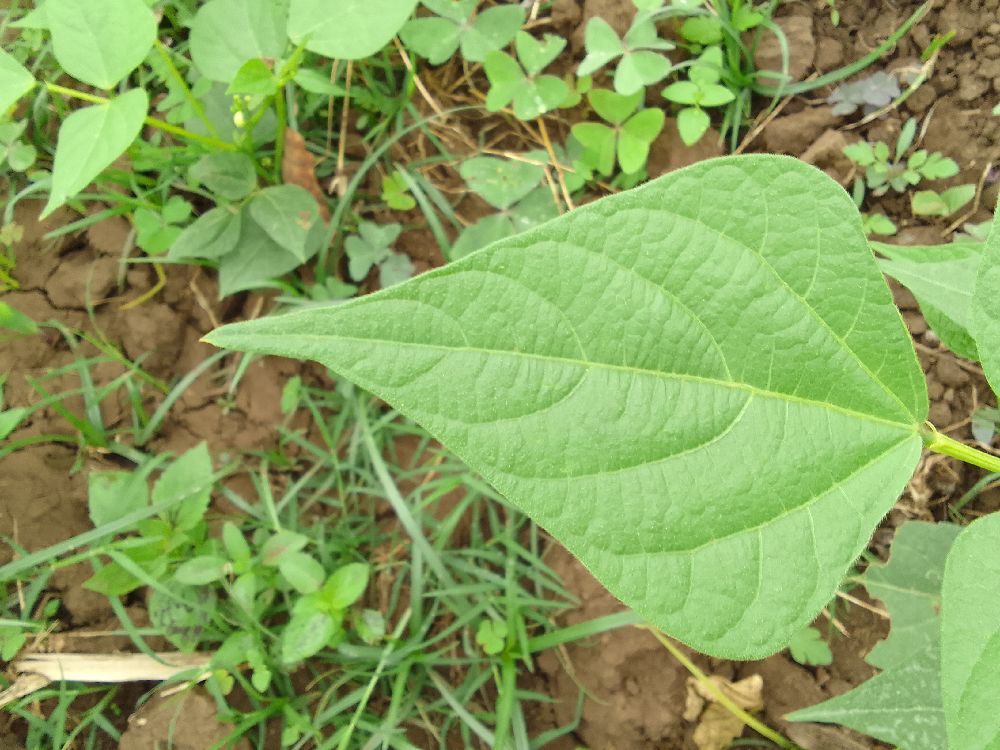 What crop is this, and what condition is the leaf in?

common bean, healthy
